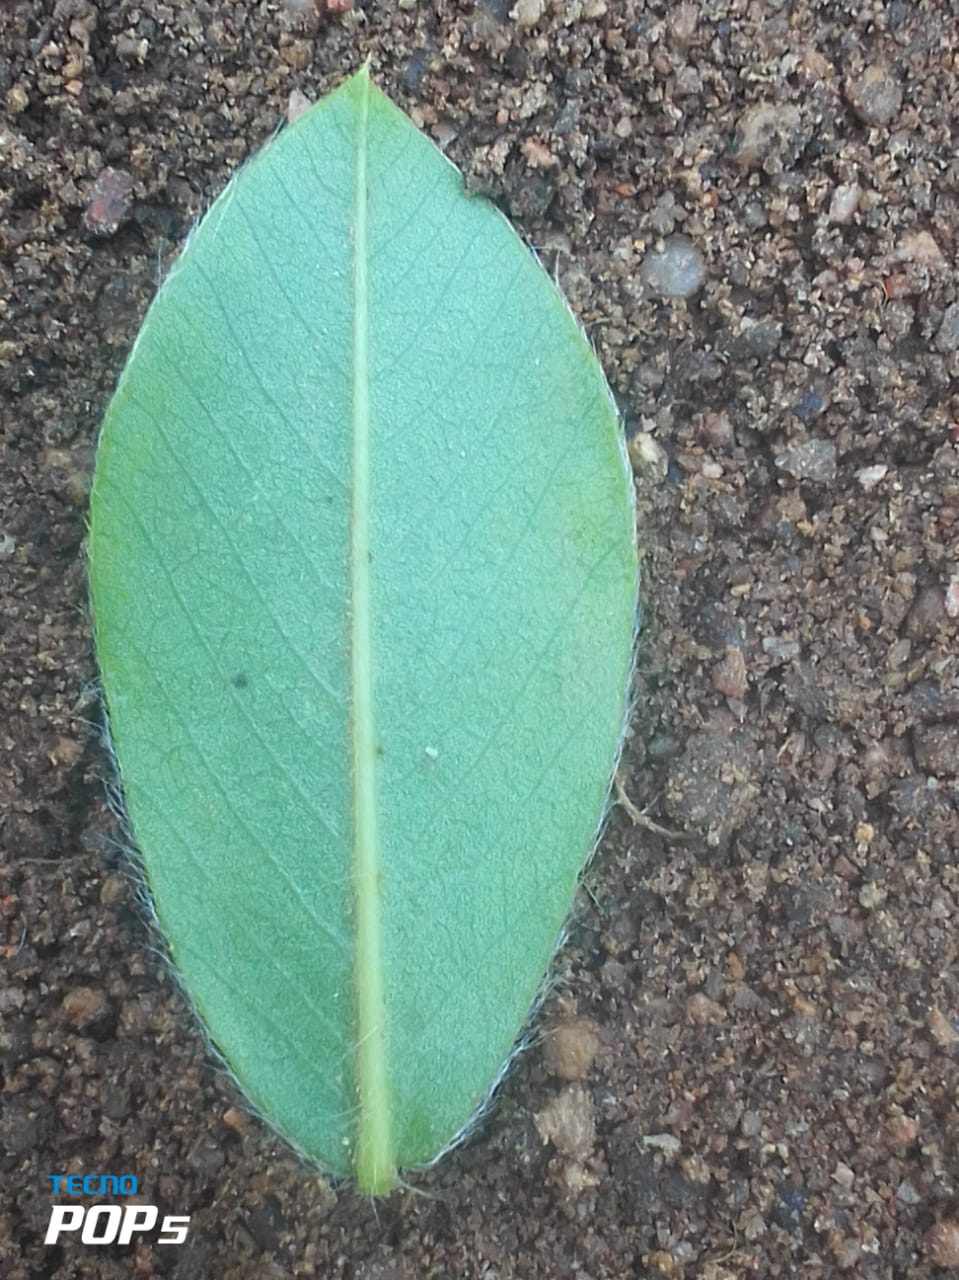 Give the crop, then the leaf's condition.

peanut, healthy leaves
